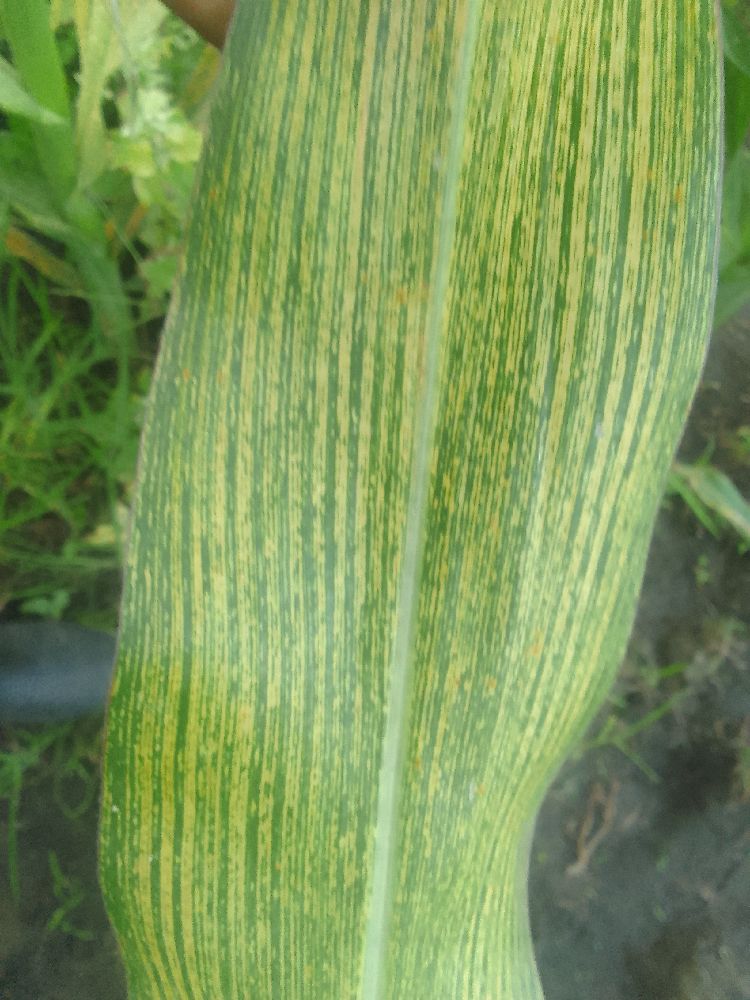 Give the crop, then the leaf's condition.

maize, maize streak virus
